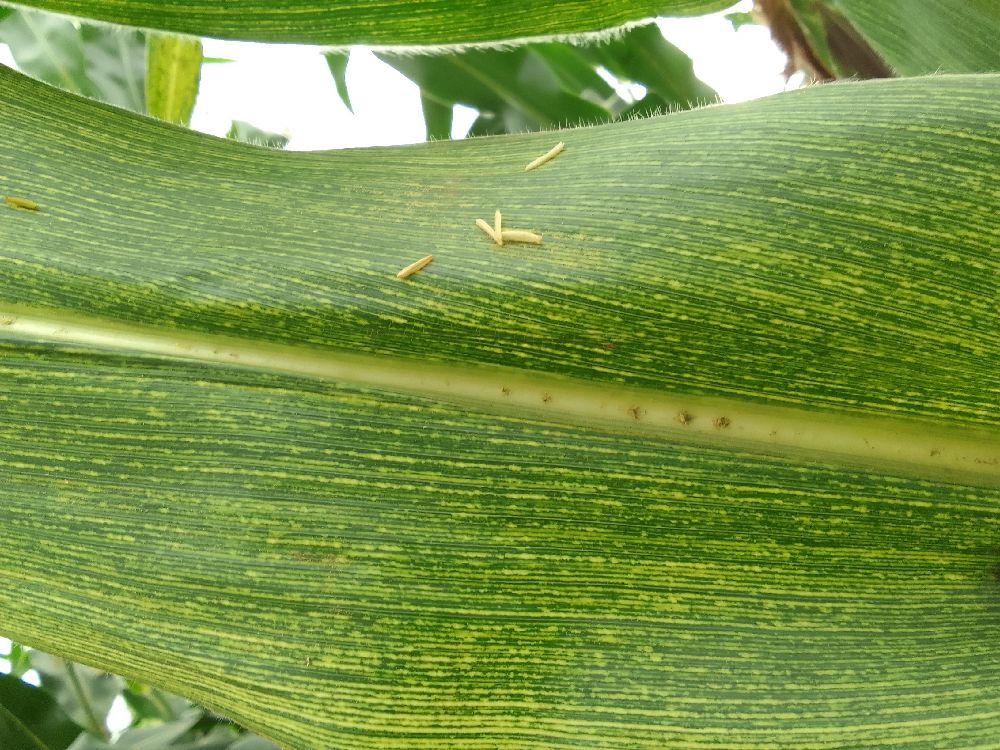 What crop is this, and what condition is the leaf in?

maize, maize streak virus
